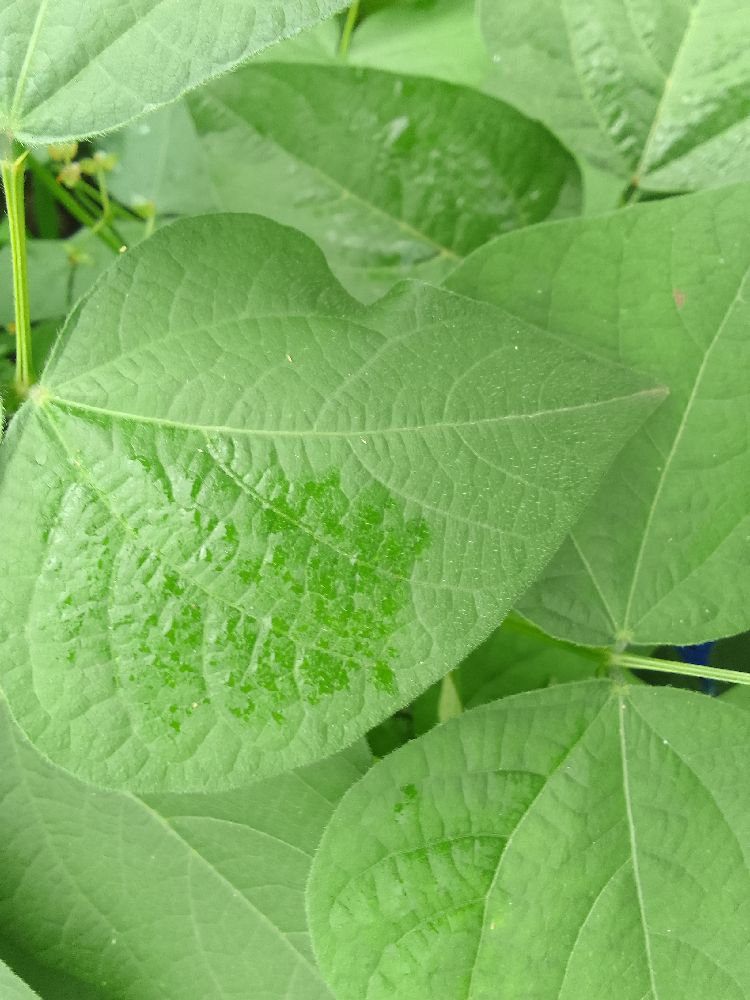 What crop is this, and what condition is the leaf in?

common bean, healthy
